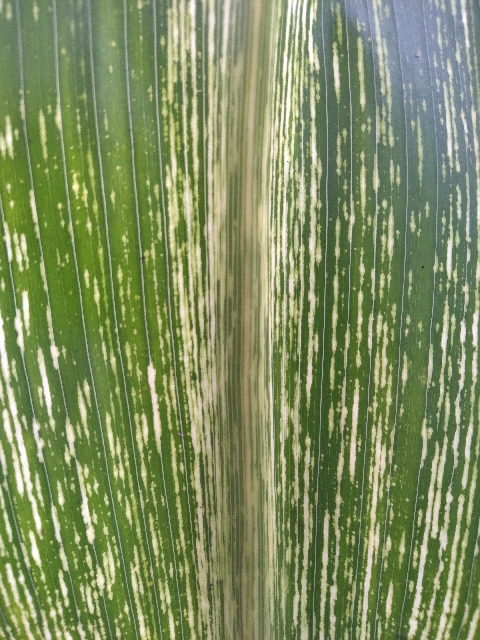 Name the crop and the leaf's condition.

maize, maize streak virus
